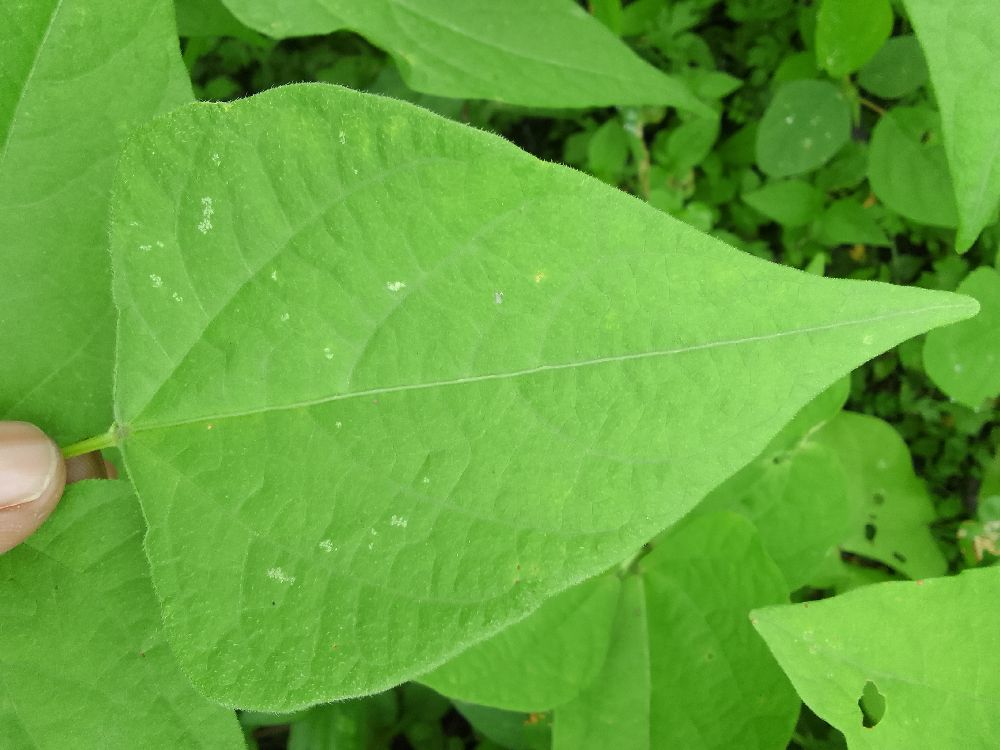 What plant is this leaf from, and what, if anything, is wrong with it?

common bean, healthy
